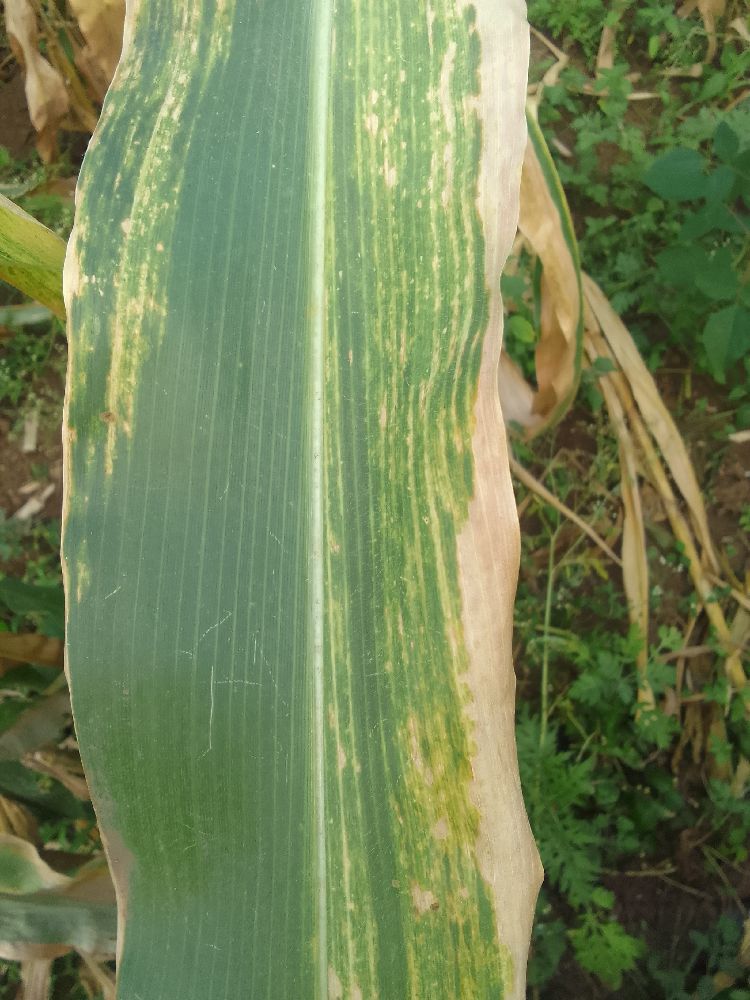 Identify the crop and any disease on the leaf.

maize, maize lethal necrosis
